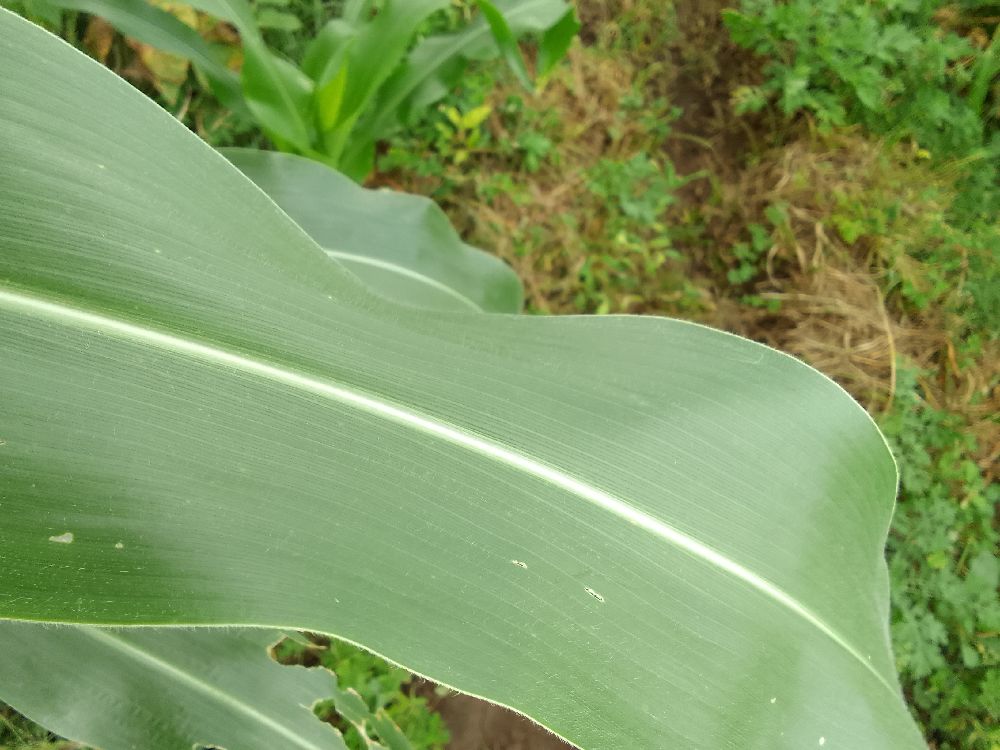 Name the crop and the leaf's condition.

maize, healthy
